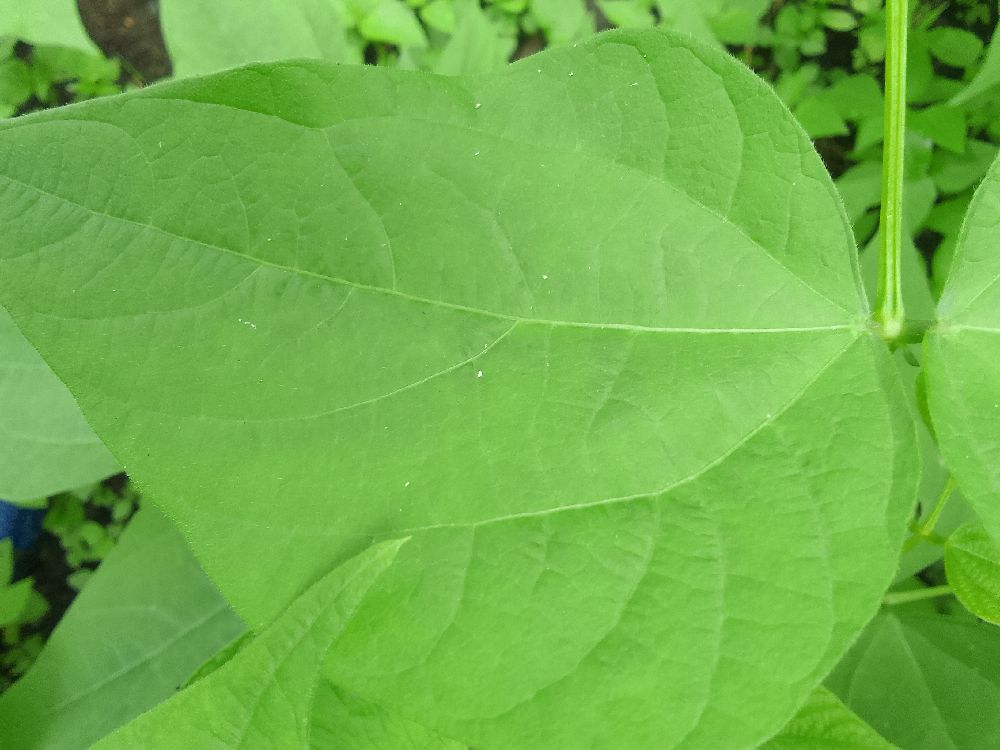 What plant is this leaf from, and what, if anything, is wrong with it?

common bean, healthy
